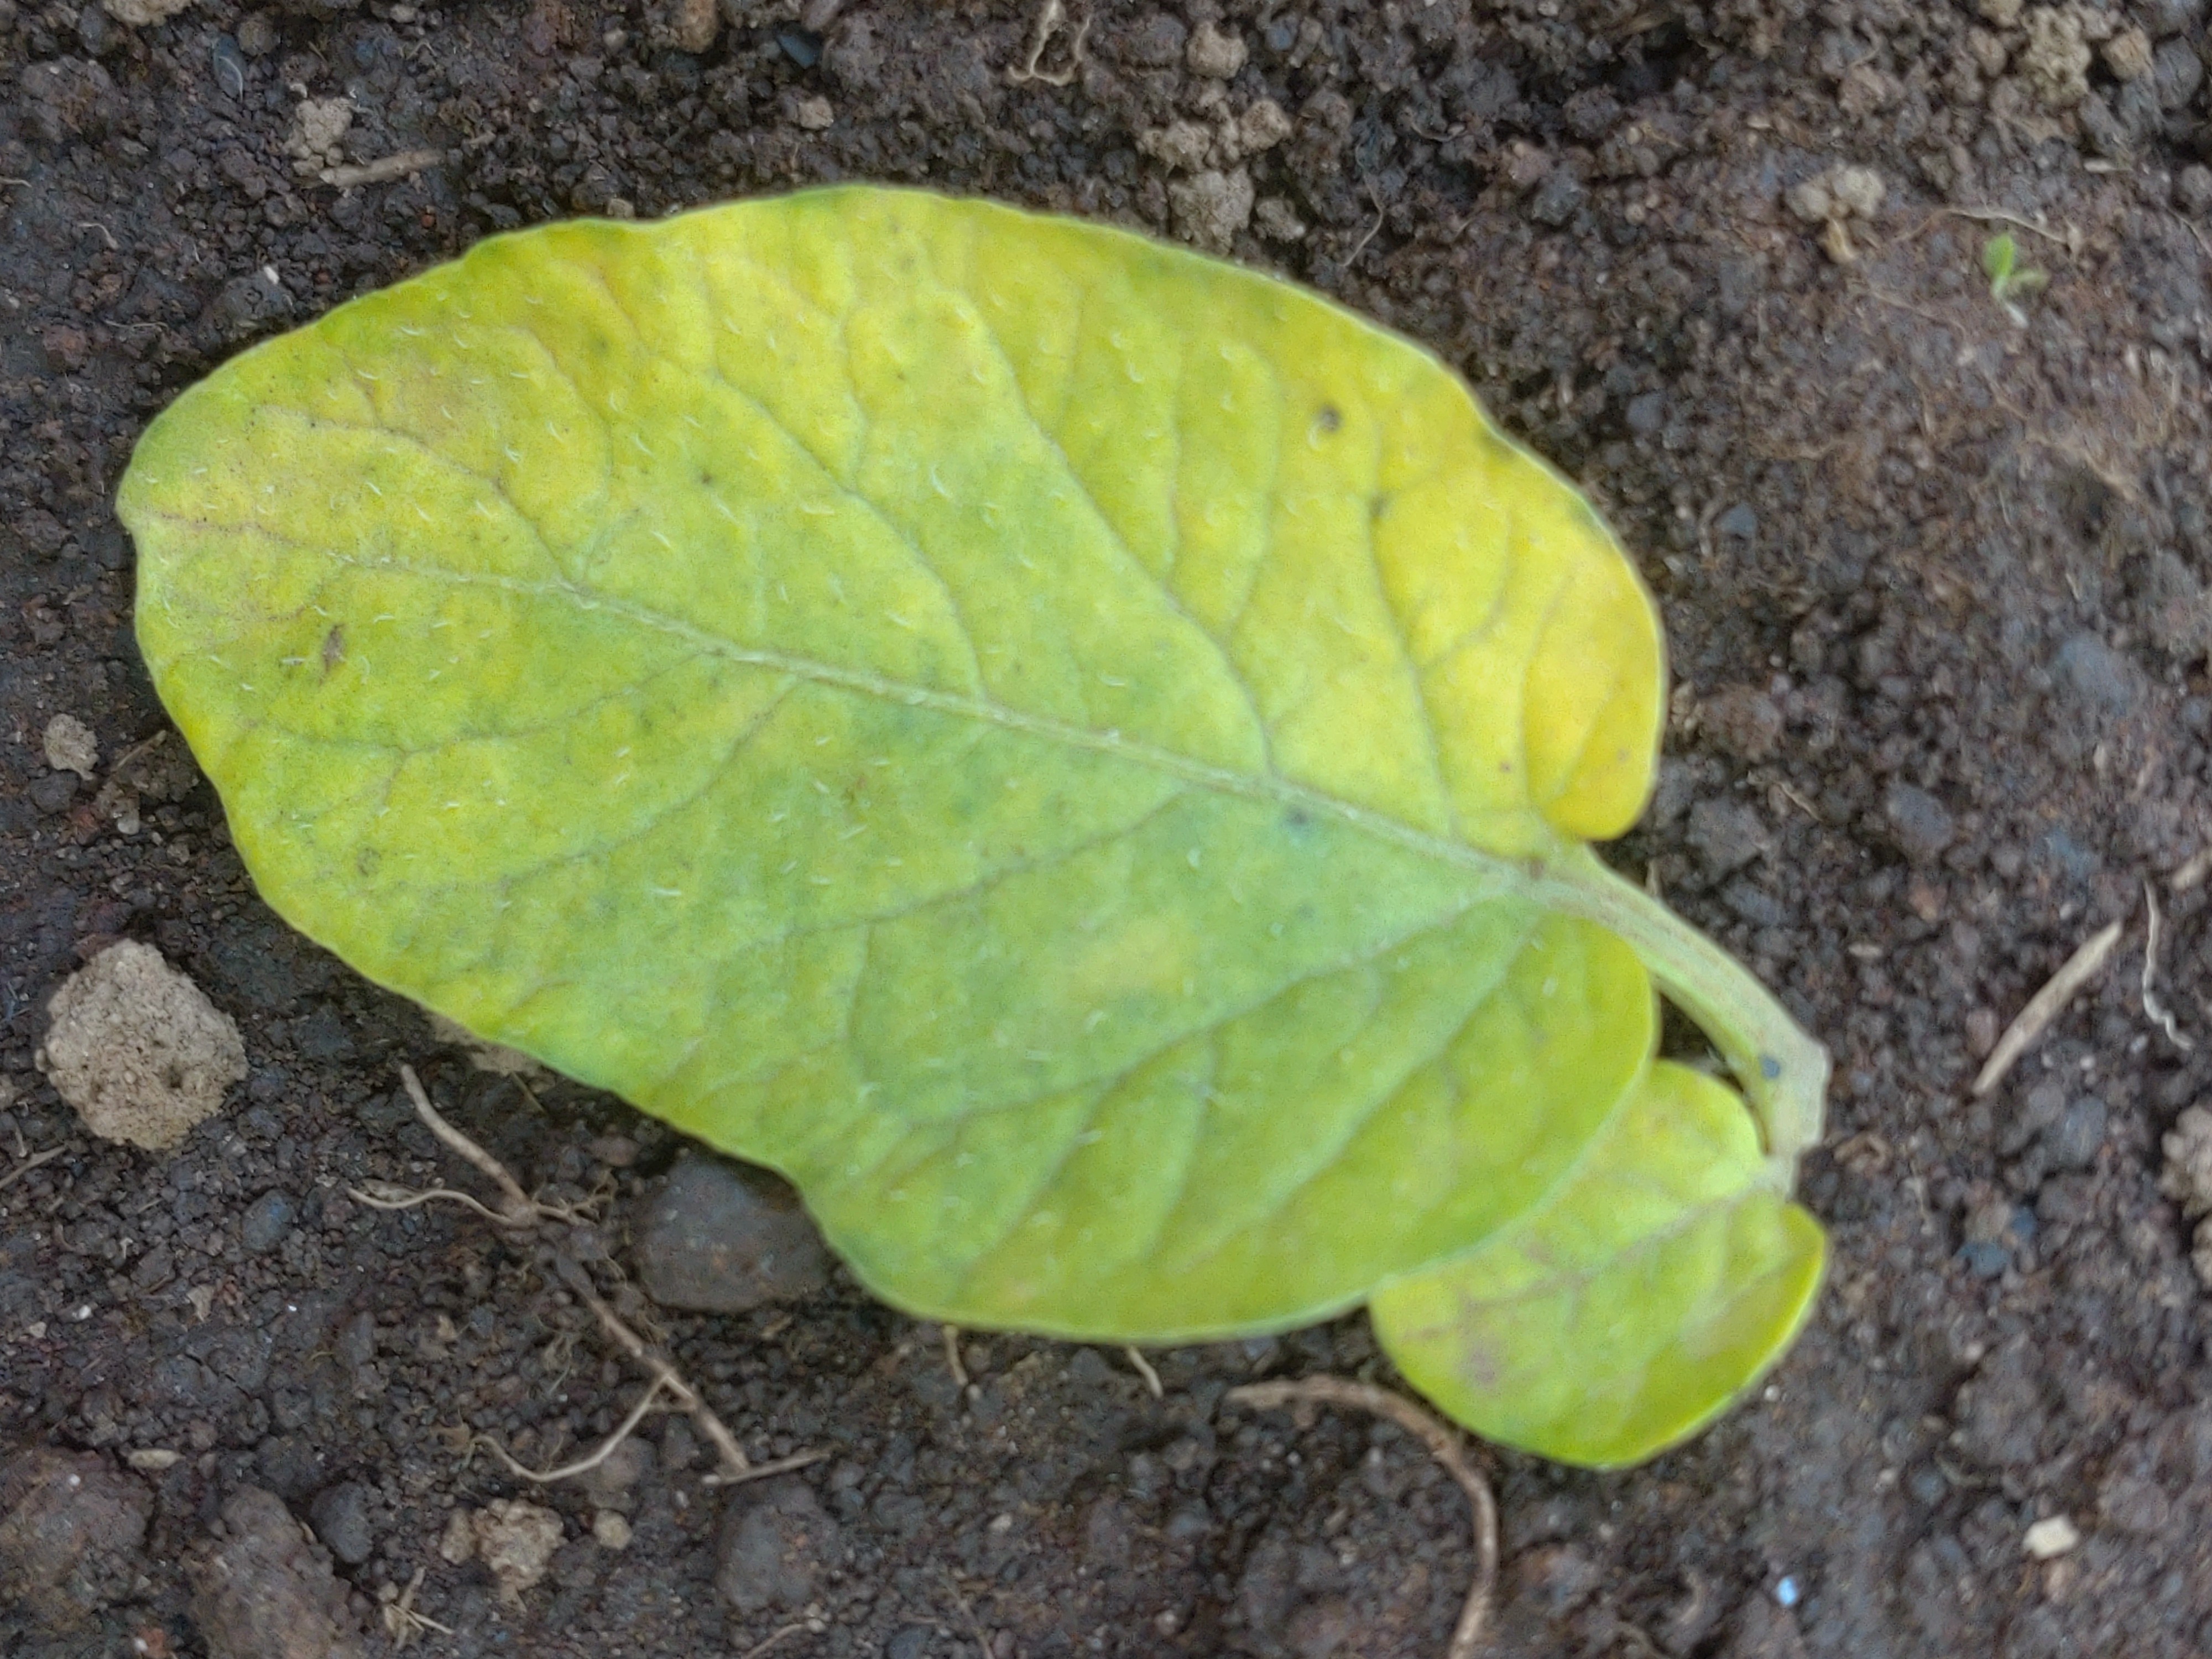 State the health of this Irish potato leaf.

late blight
